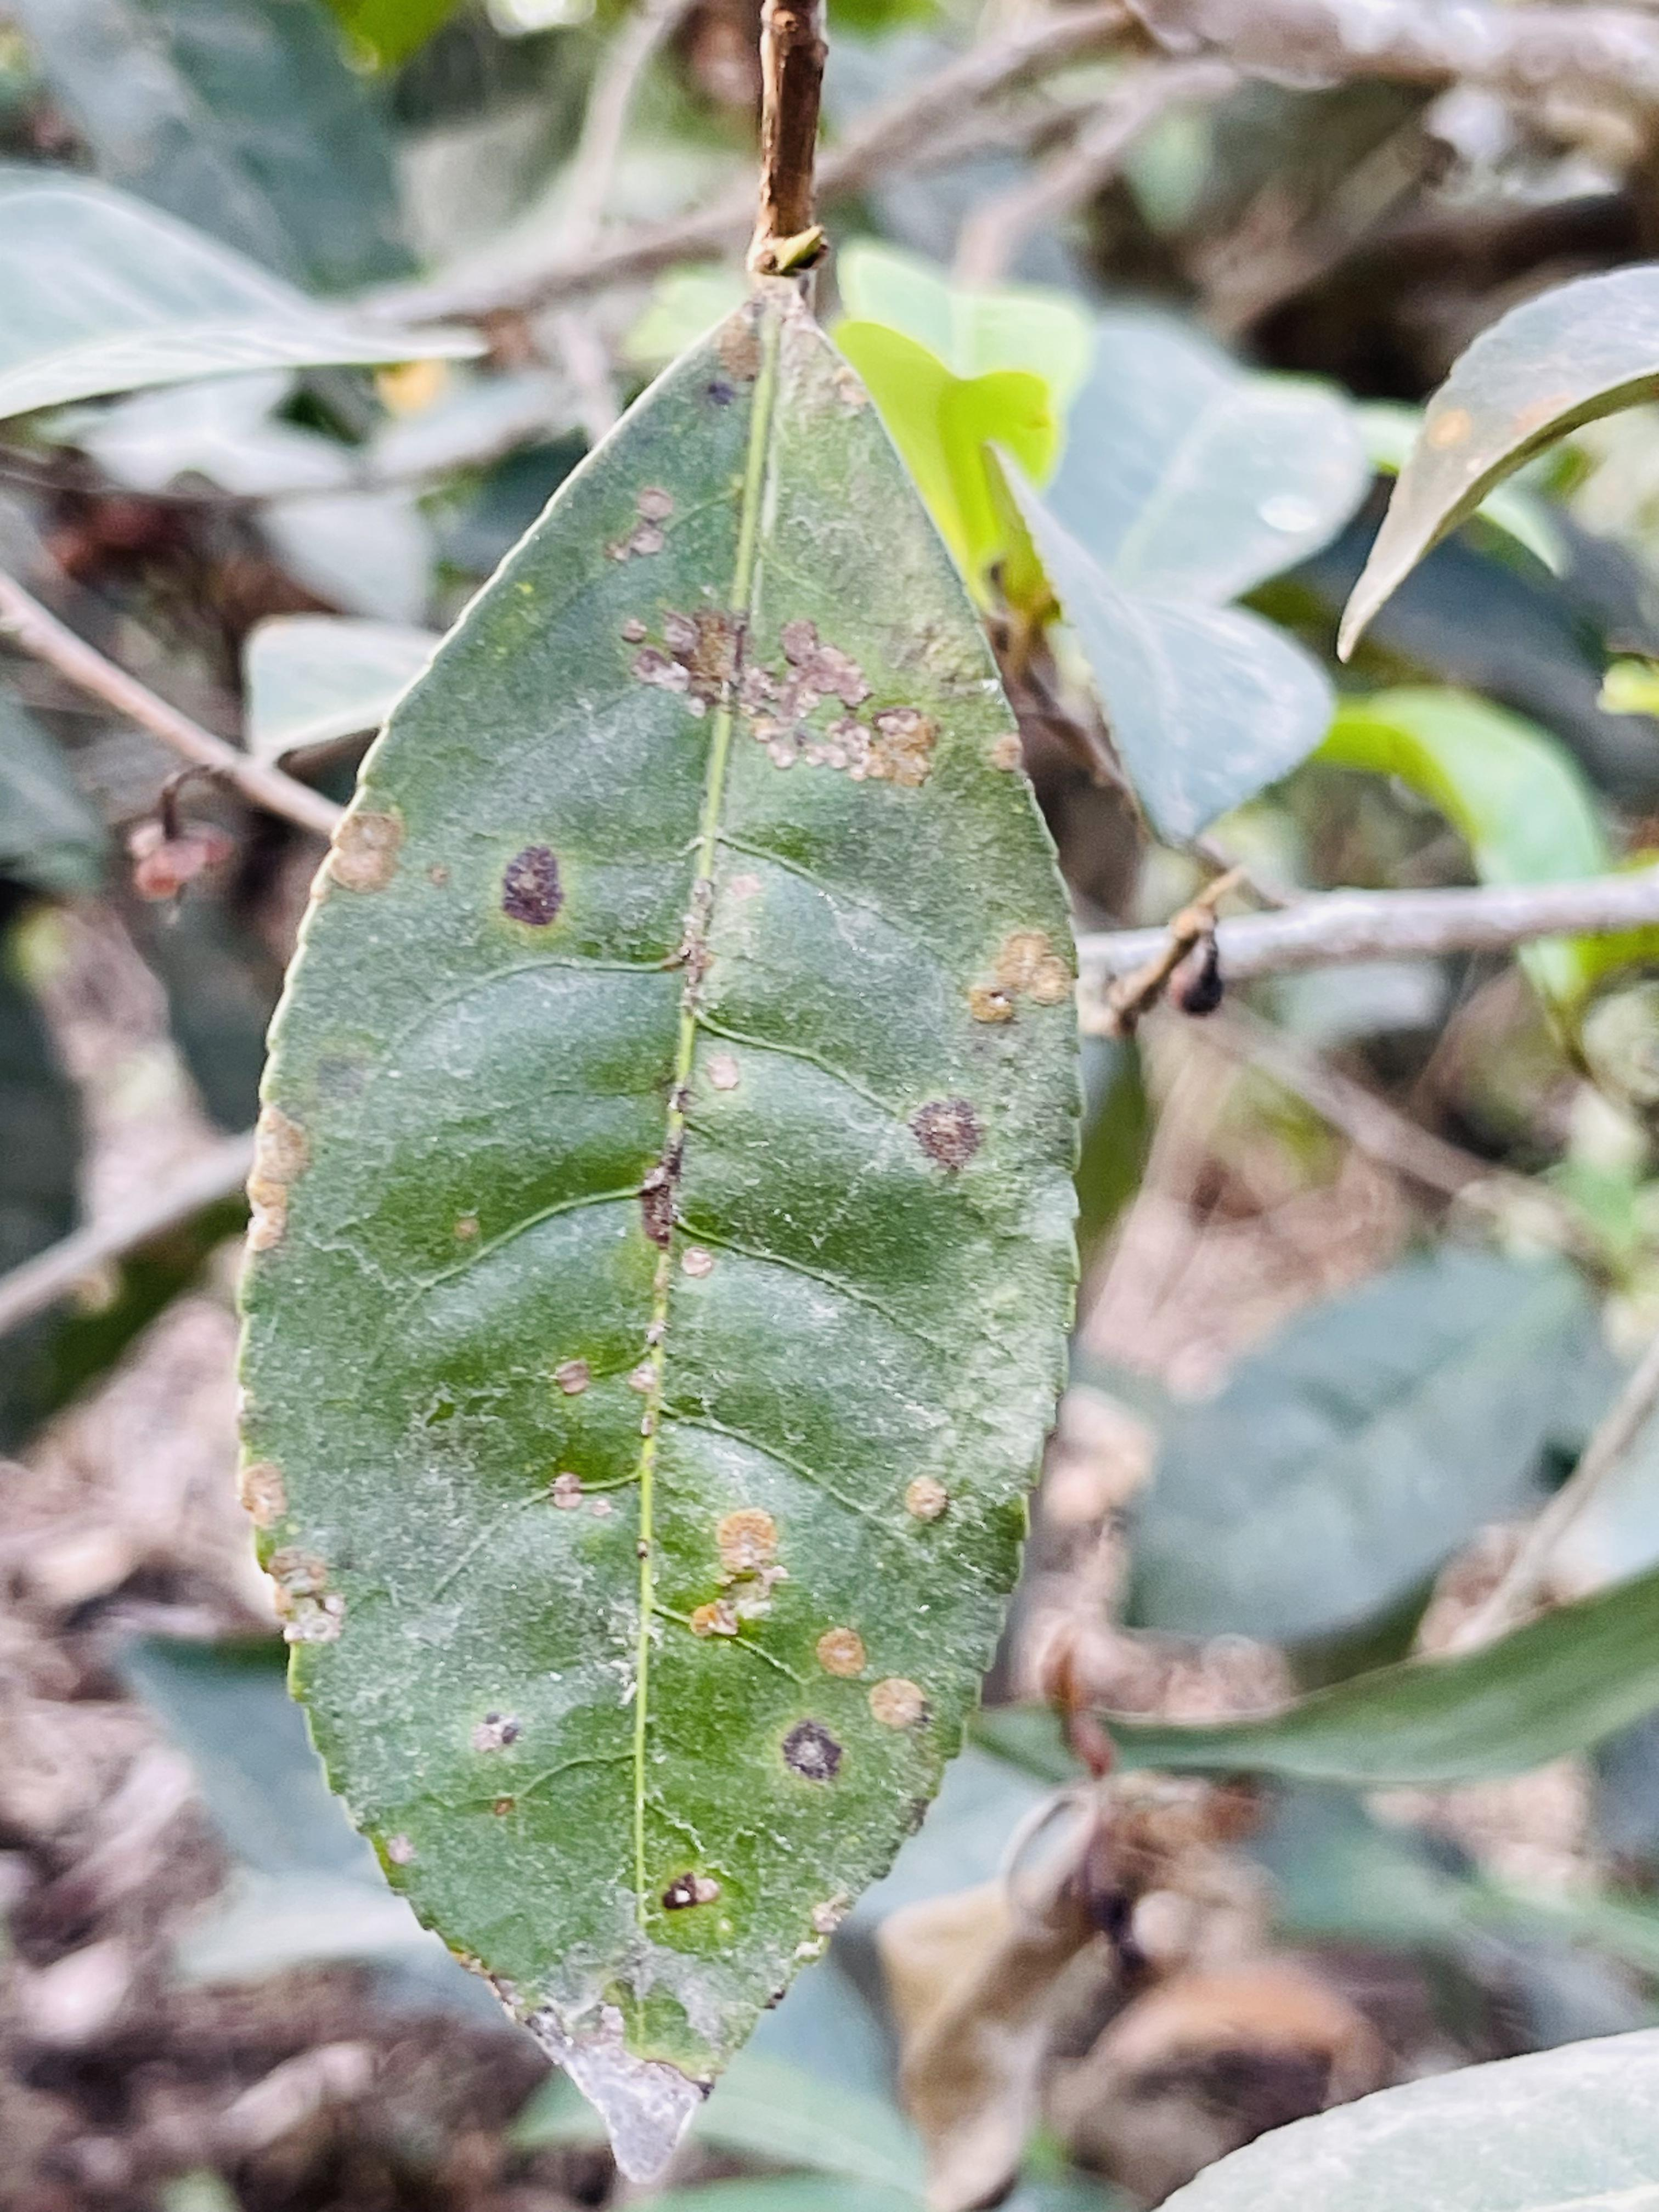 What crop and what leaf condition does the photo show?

tea, red rust
